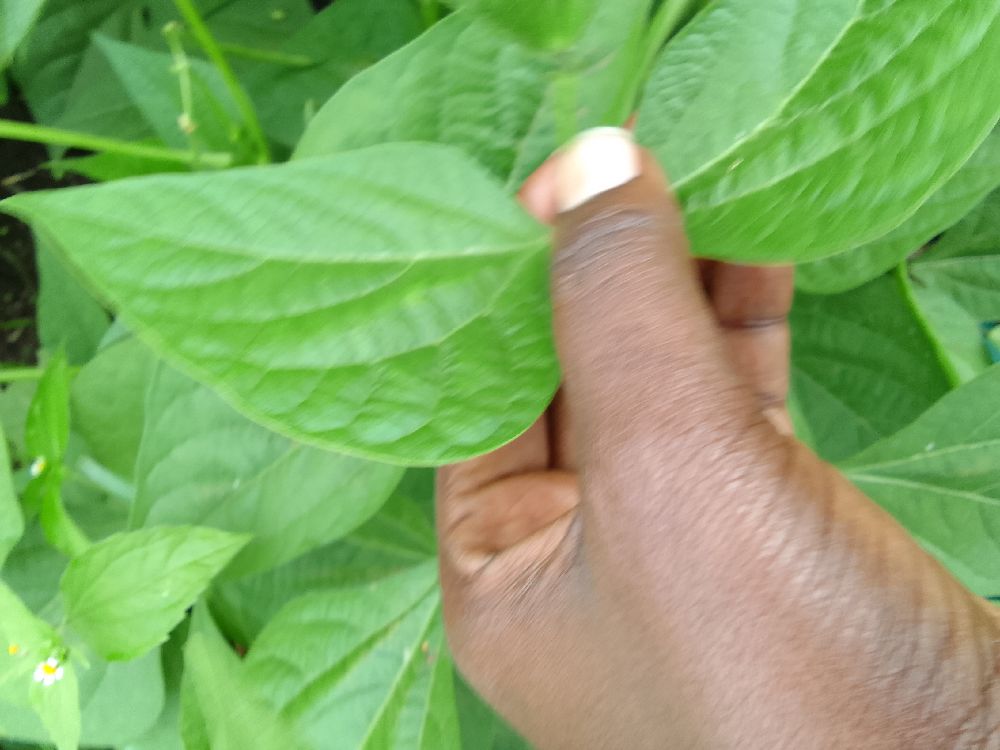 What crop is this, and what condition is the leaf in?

common bean, healthy
